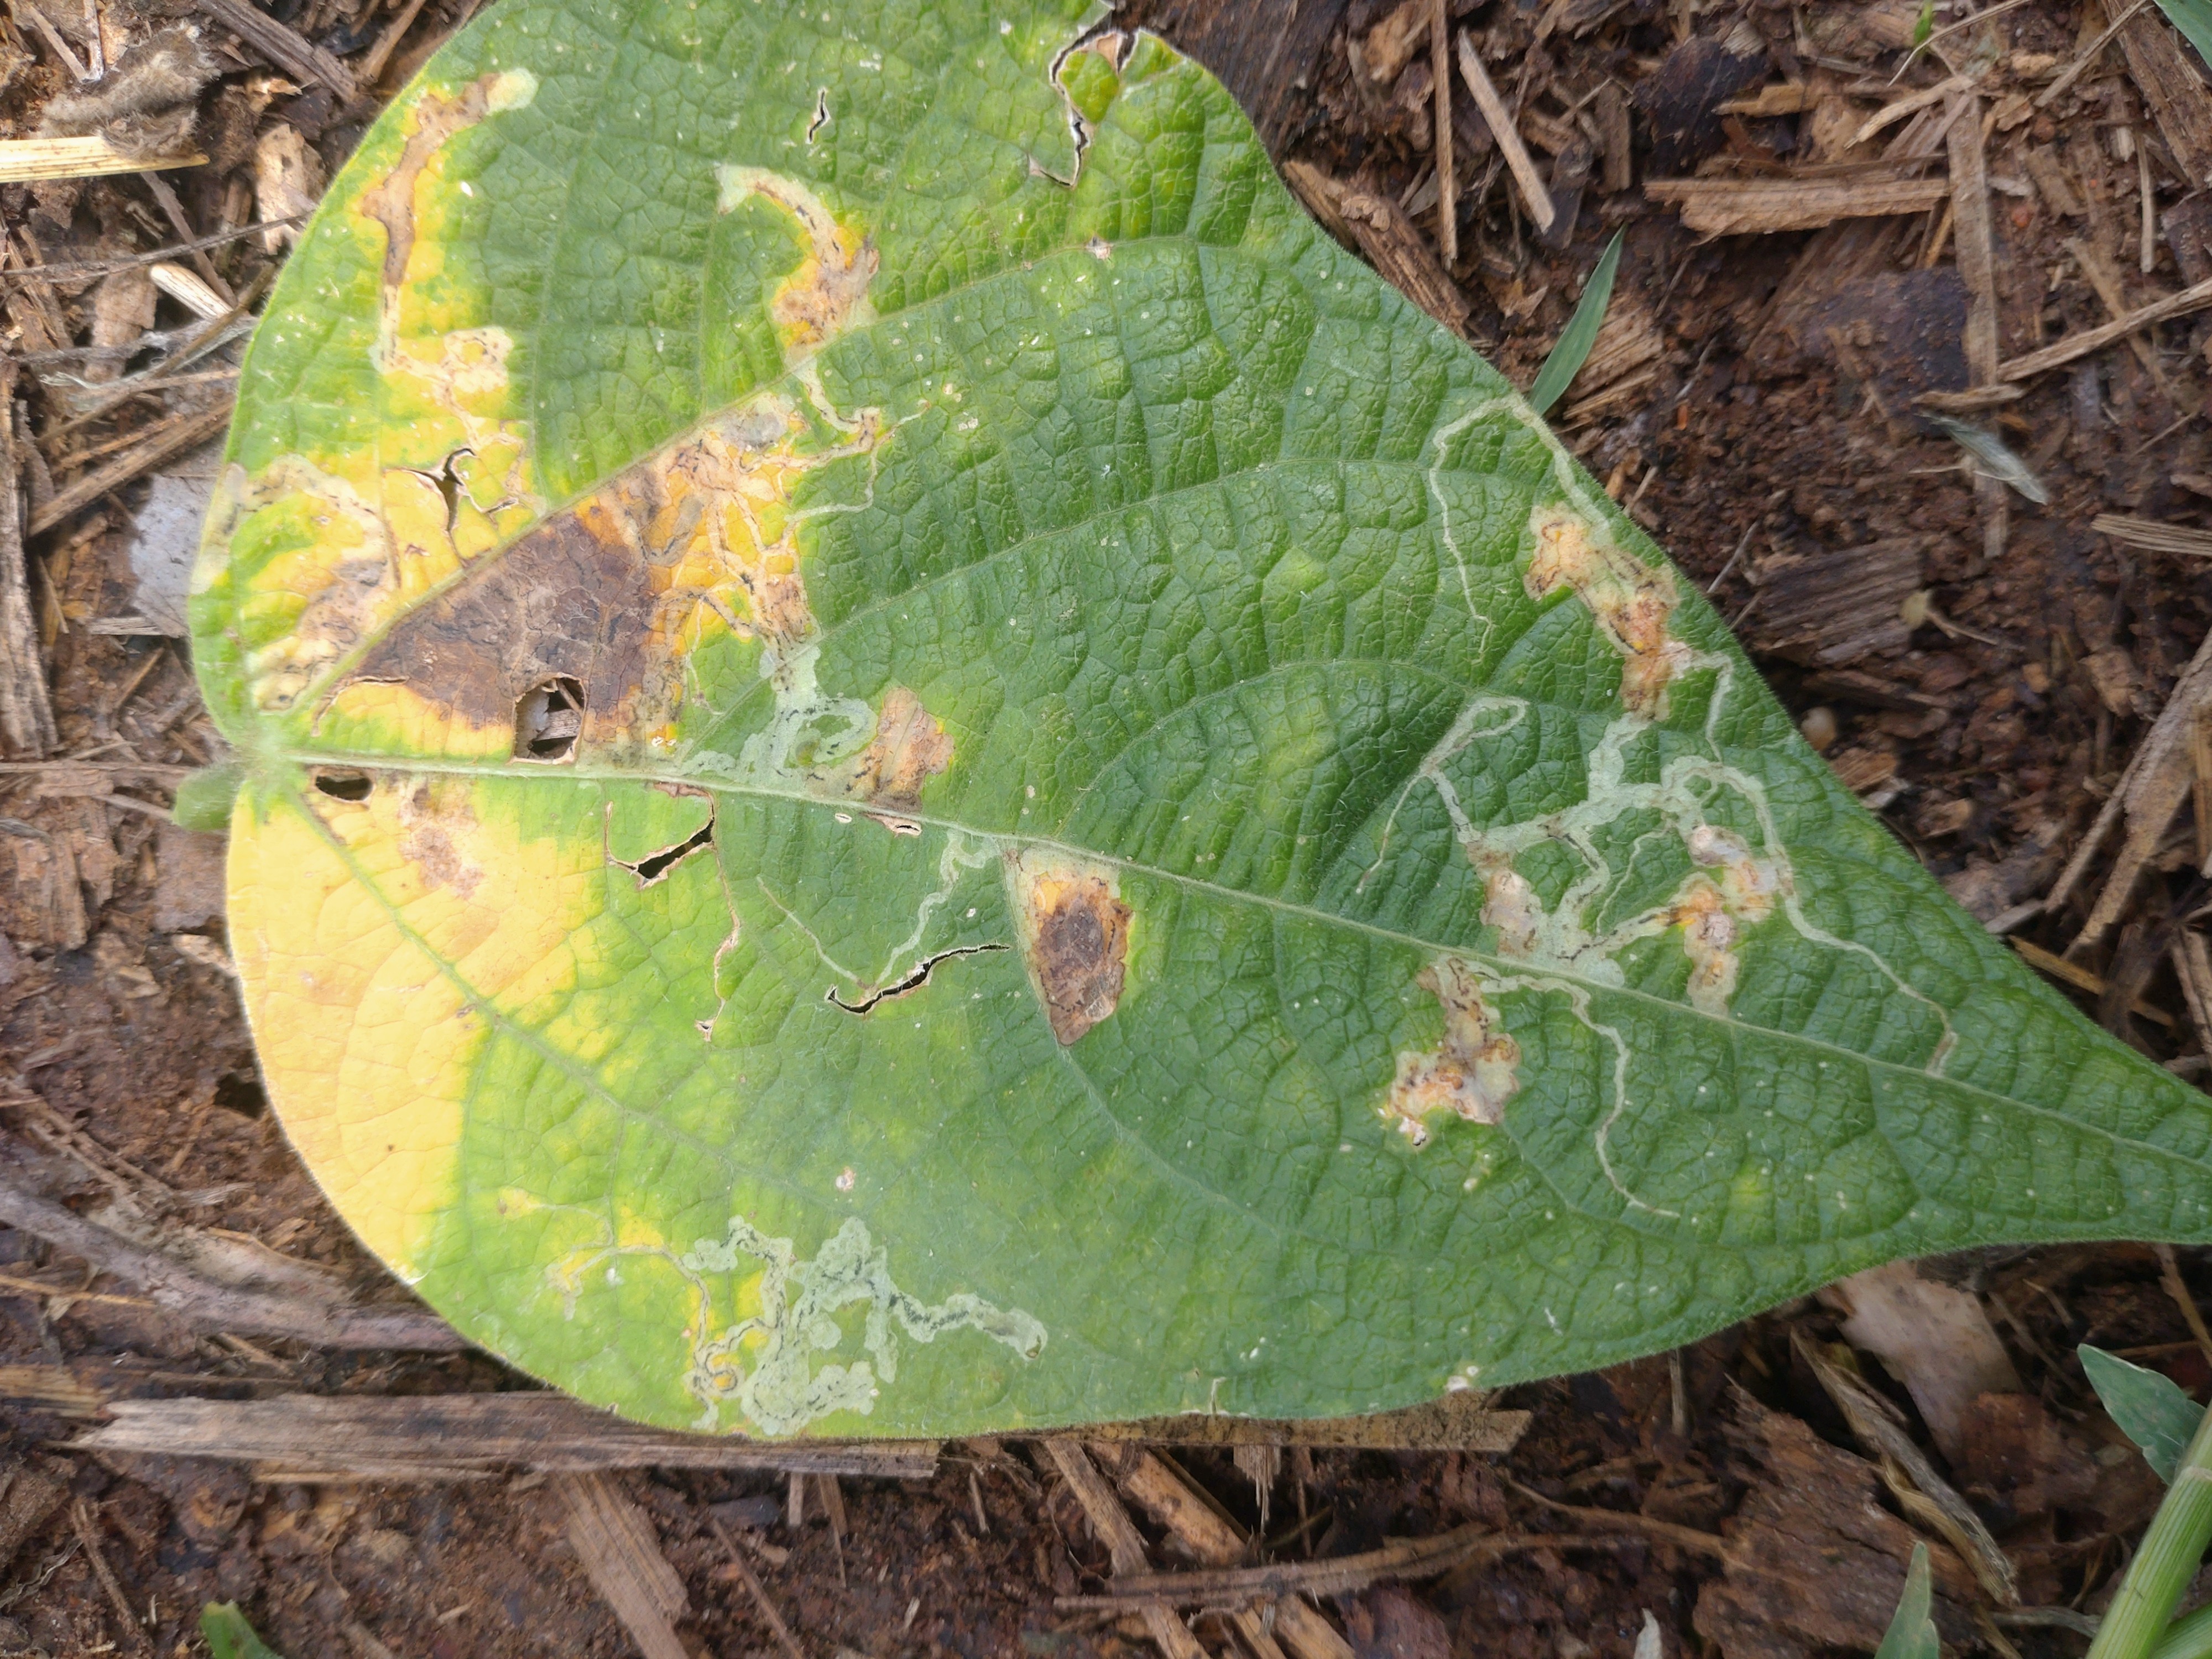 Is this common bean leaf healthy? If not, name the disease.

anthracnose
